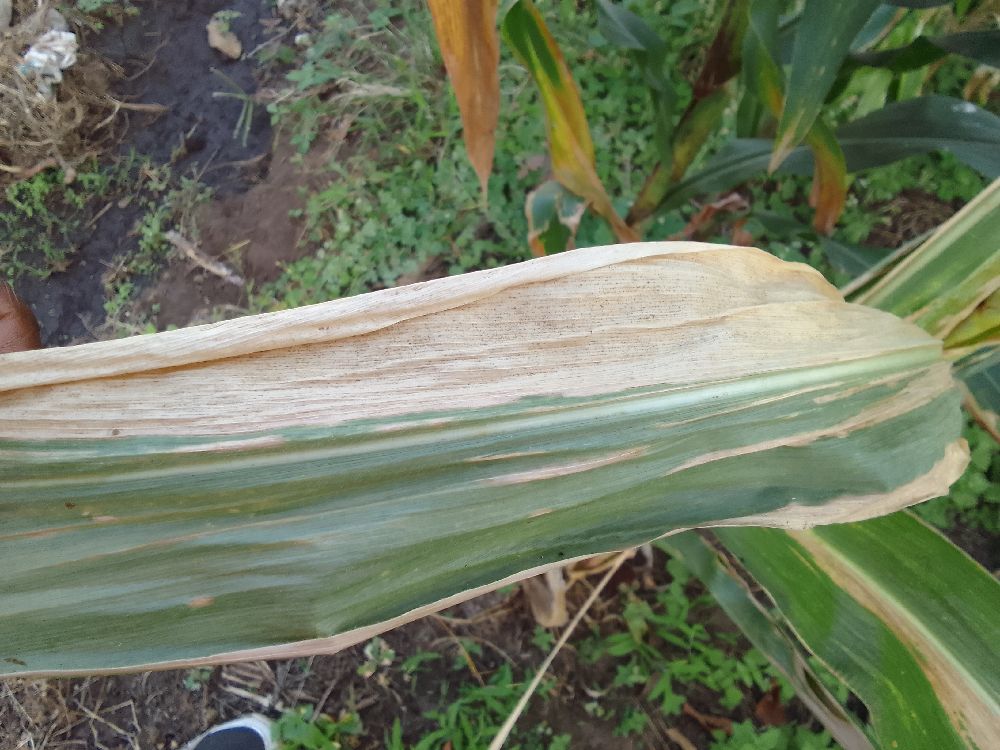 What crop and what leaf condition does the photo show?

maize, maize lethal necrosis
